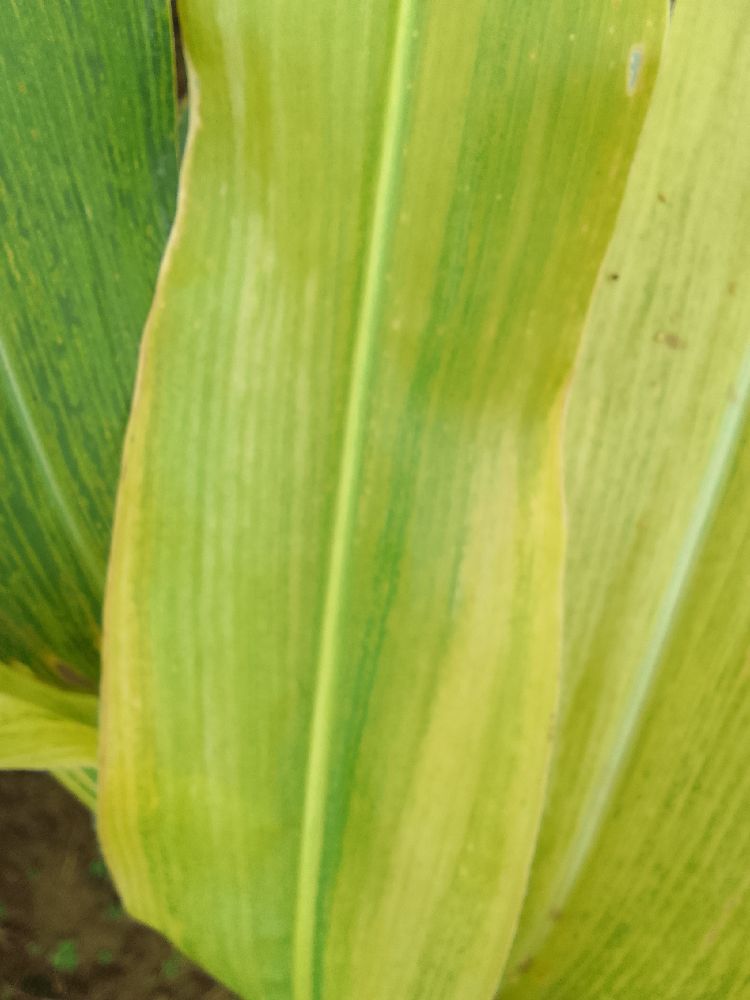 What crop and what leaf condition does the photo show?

maize, maize lethal necrosis
